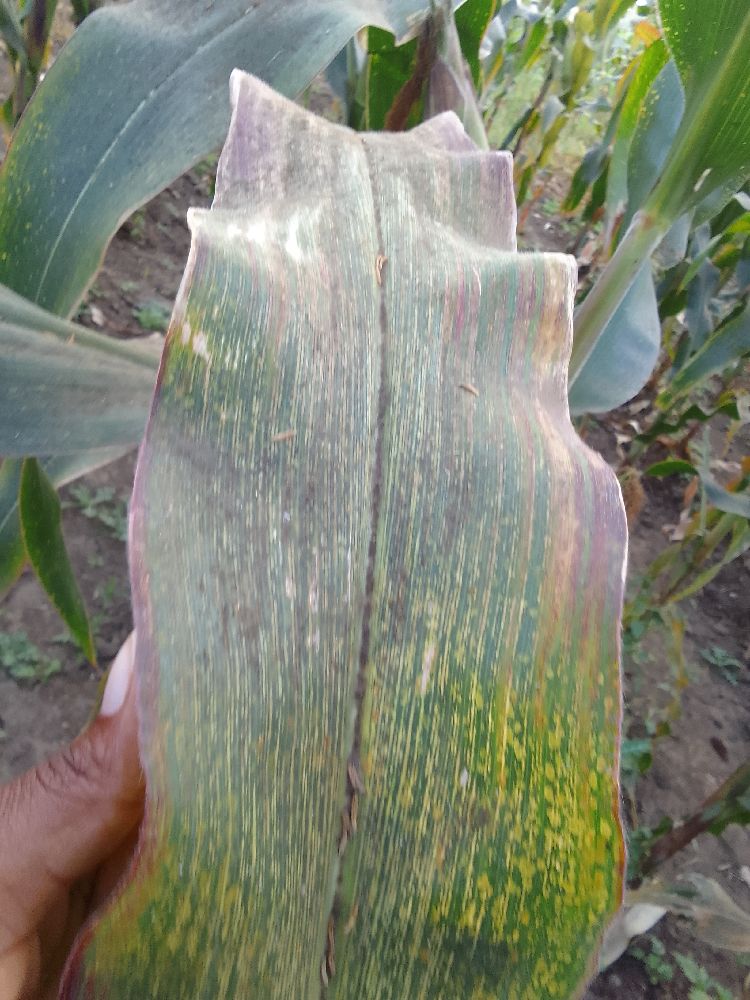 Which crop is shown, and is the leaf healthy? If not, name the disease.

maize, maize streak virus
